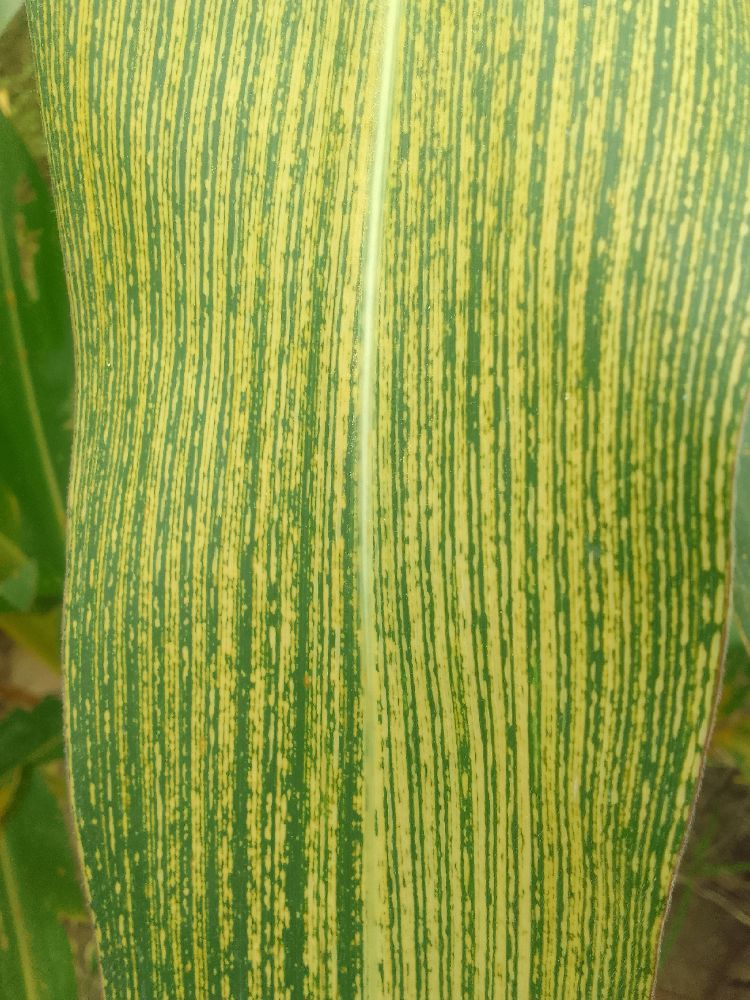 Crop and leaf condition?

maize, maize streak virus
